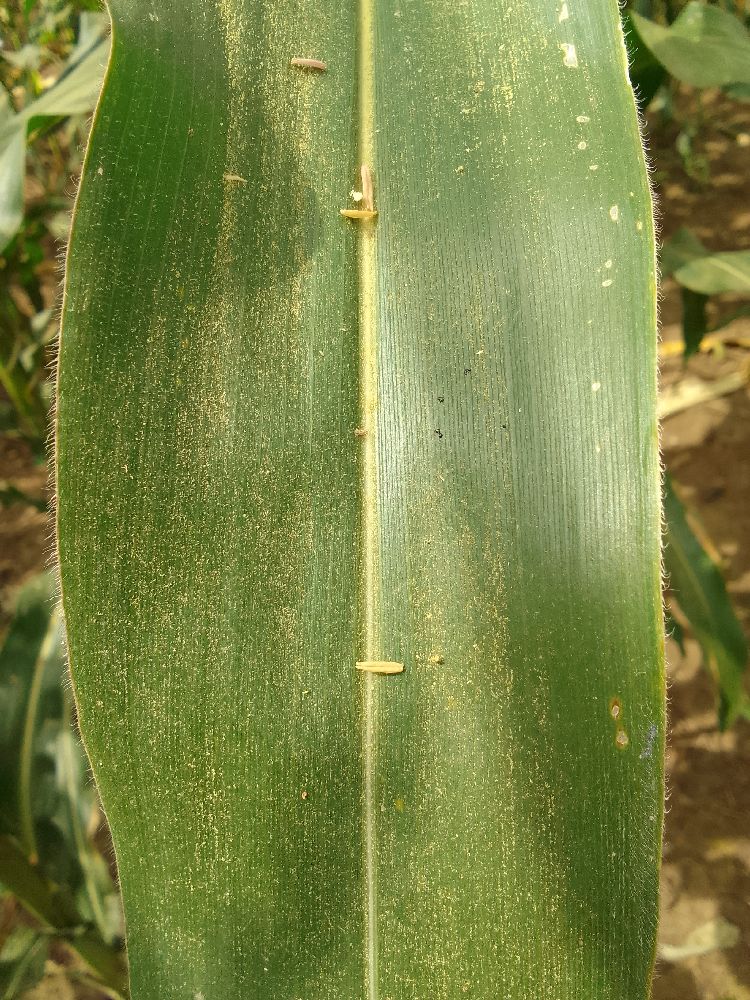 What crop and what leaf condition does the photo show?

maize, healthy
